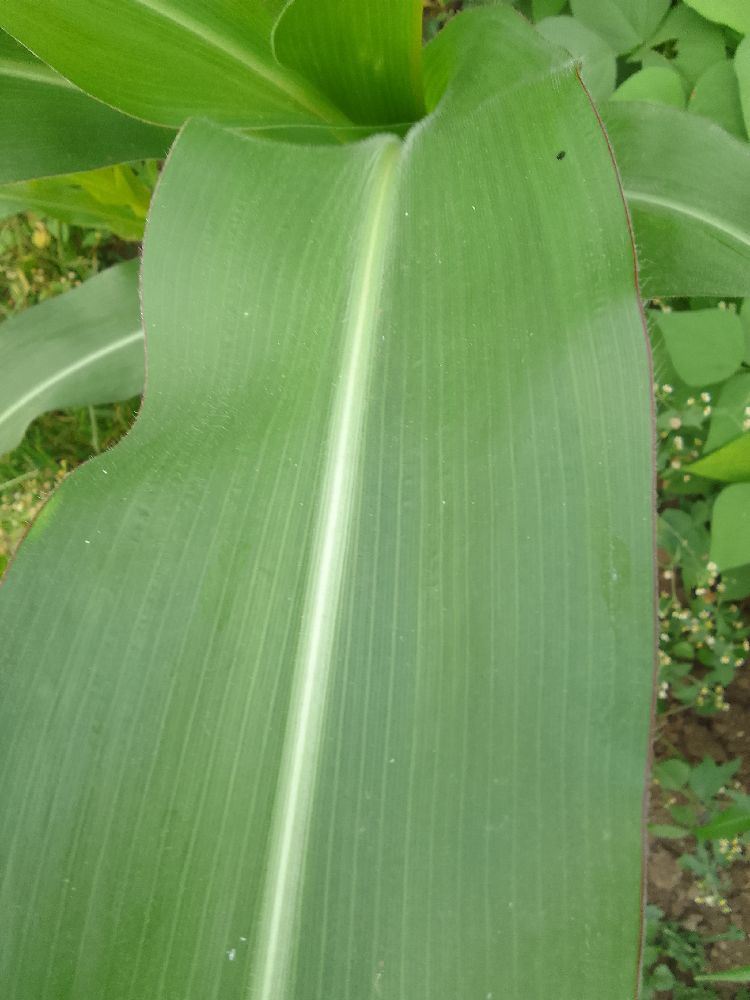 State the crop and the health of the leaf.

maize, healthy
